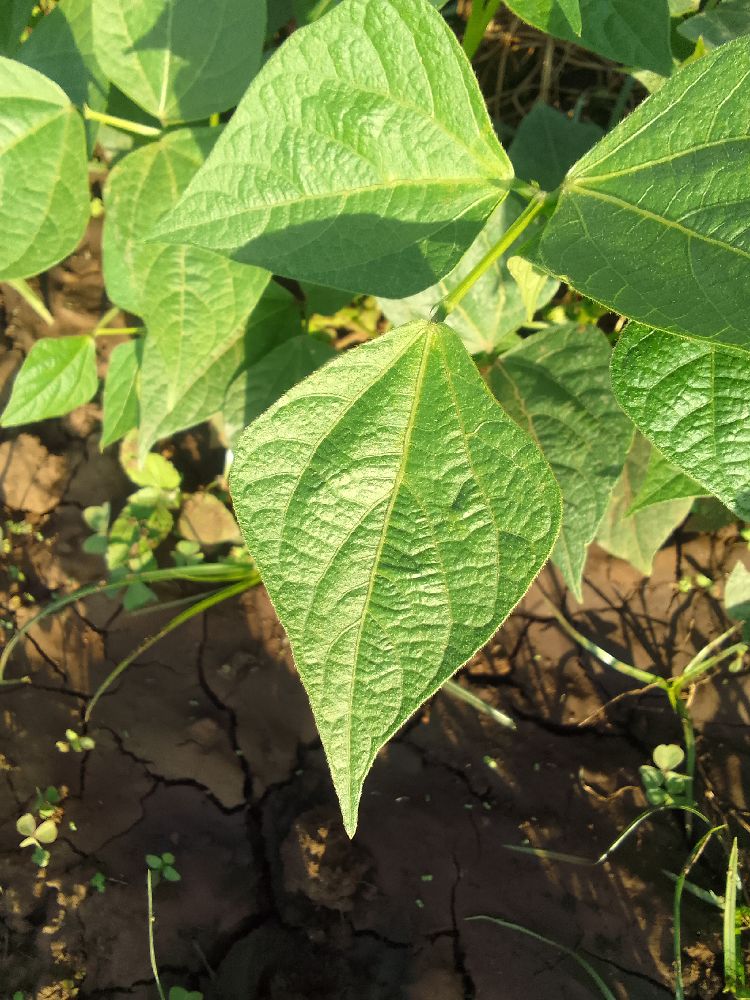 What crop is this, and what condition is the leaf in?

common bean, healthy
